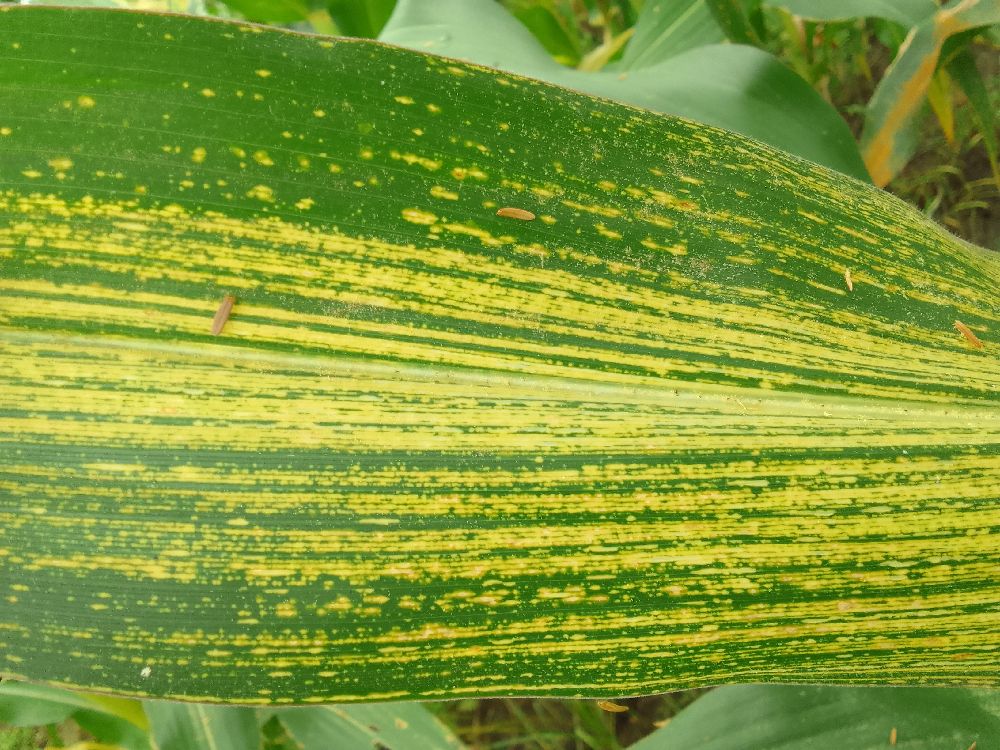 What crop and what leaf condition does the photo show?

maize, maize streak virus
